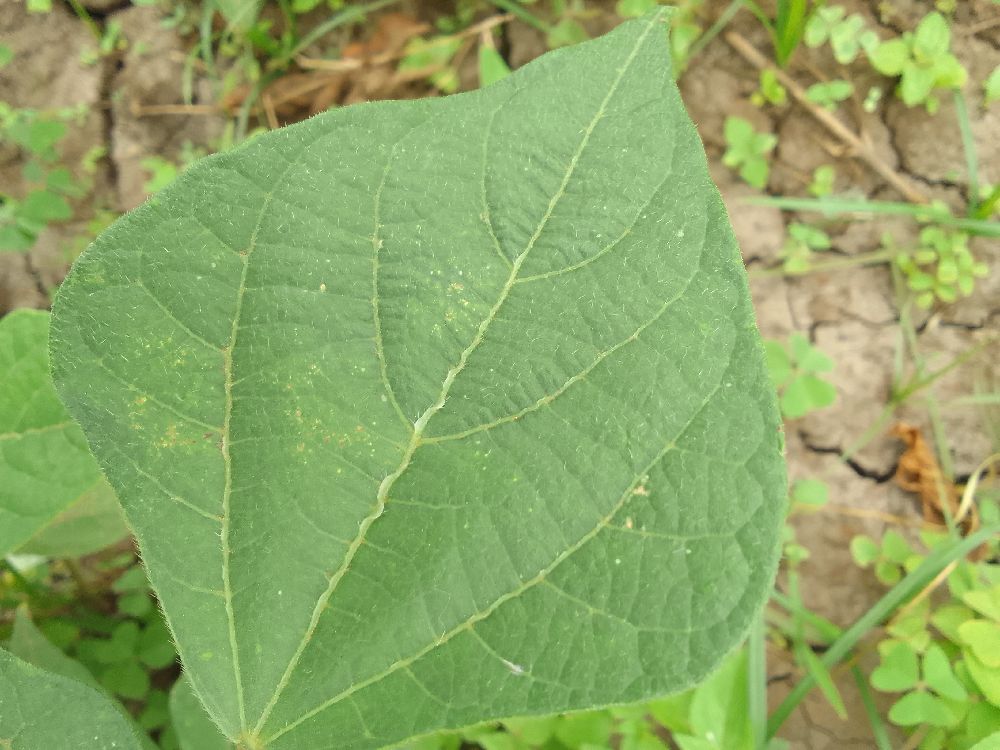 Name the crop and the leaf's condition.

common bean, healthy
